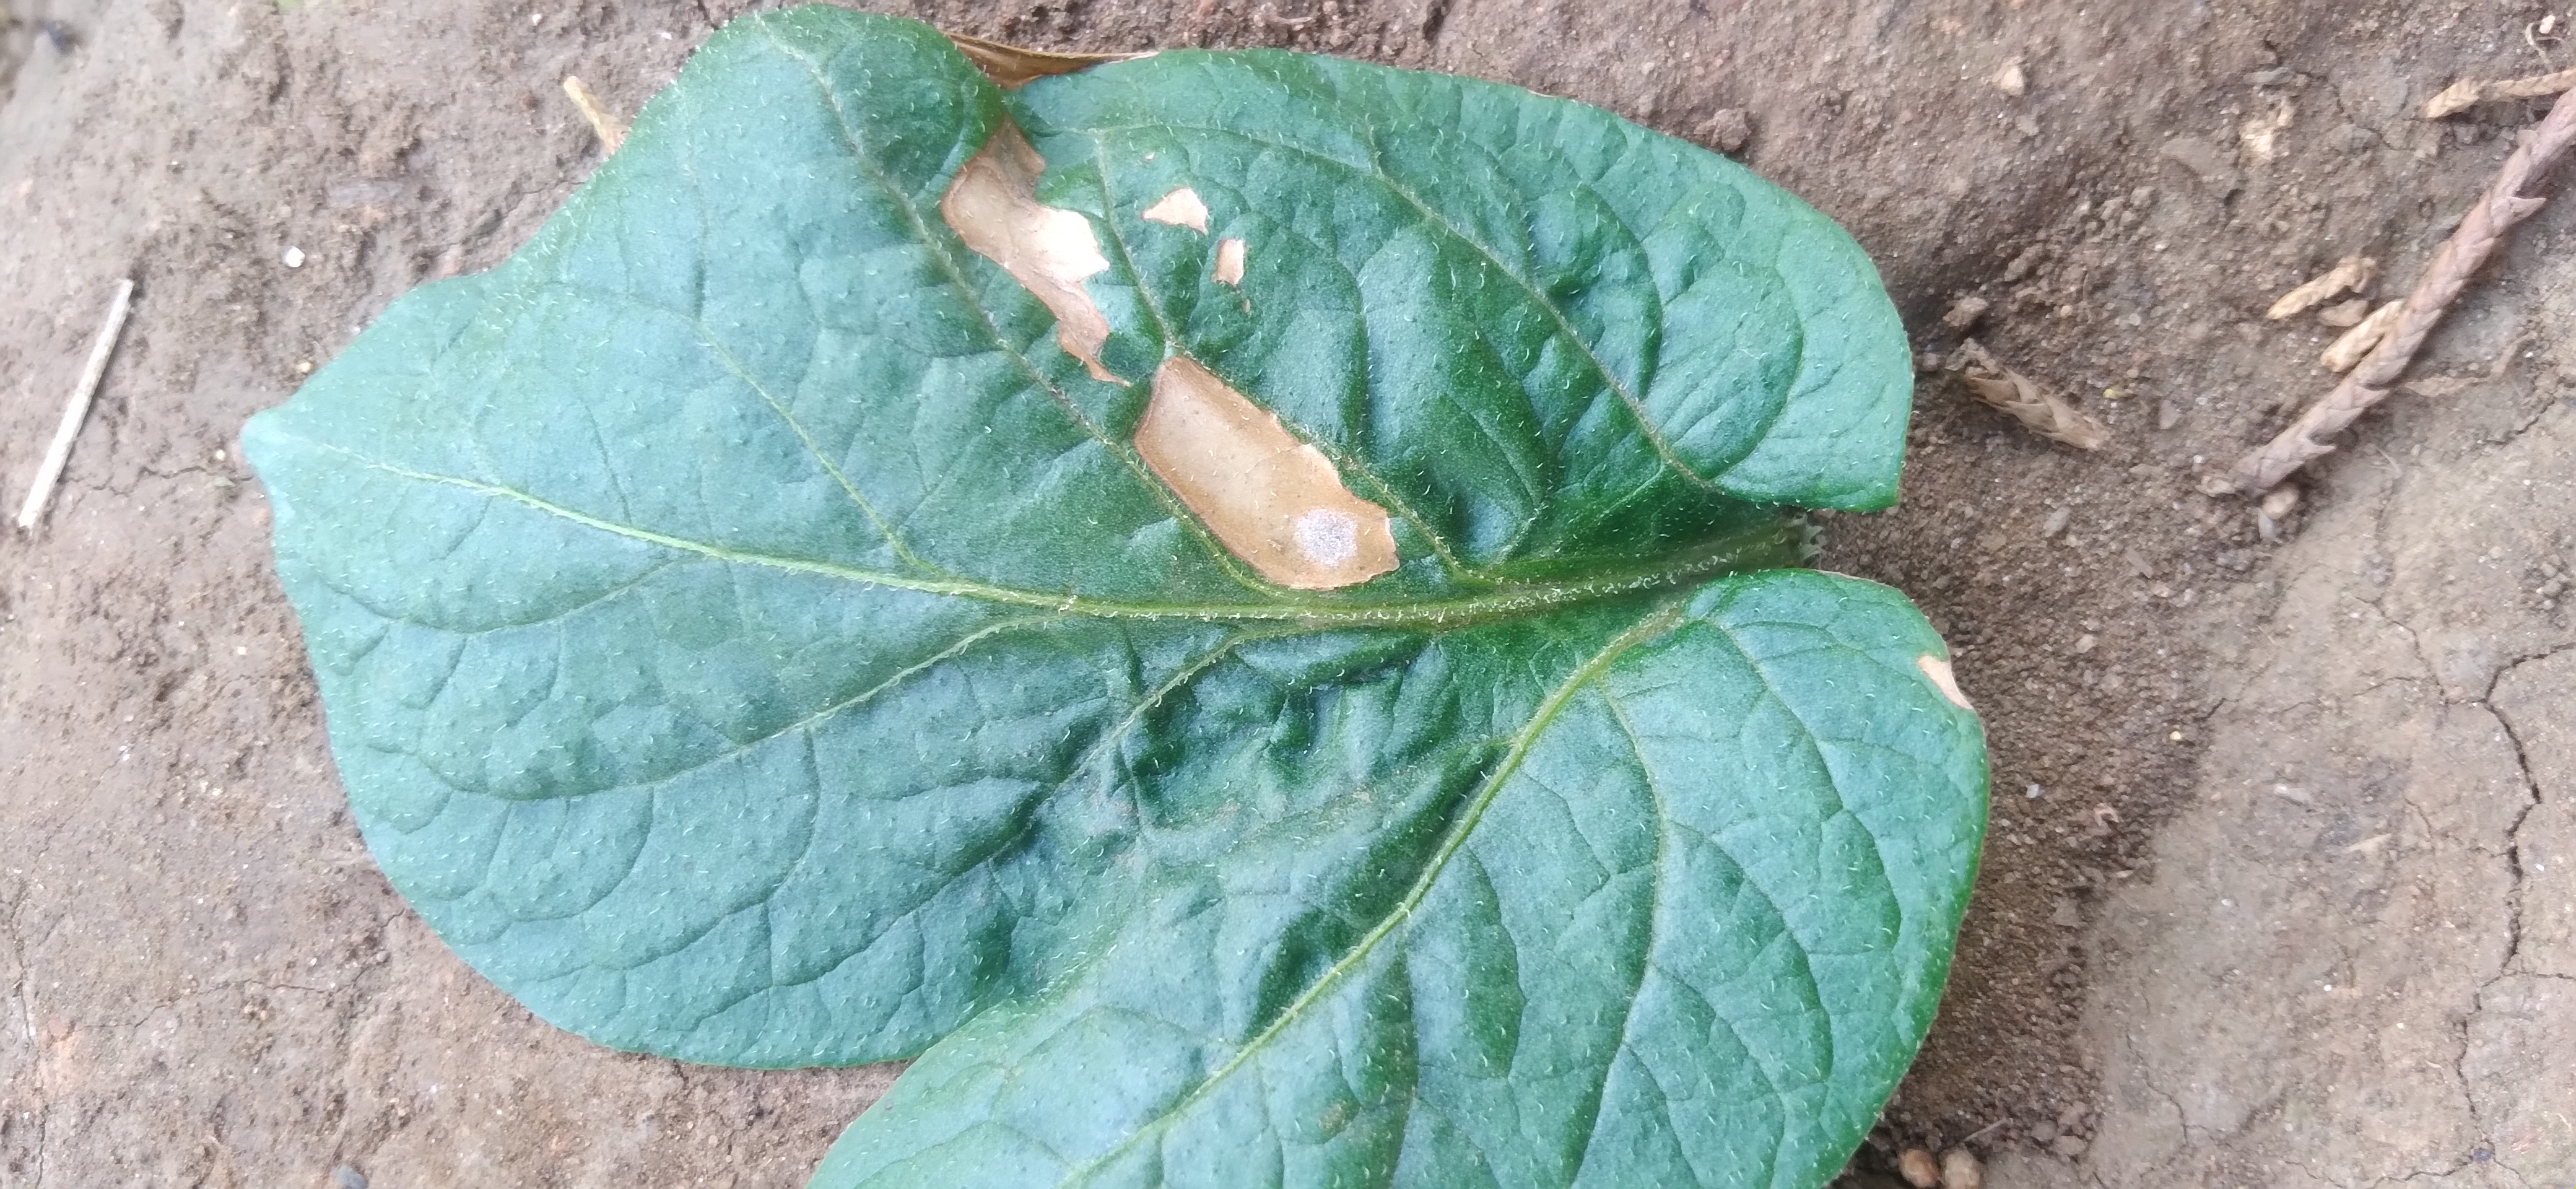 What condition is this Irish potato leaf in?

early blight
